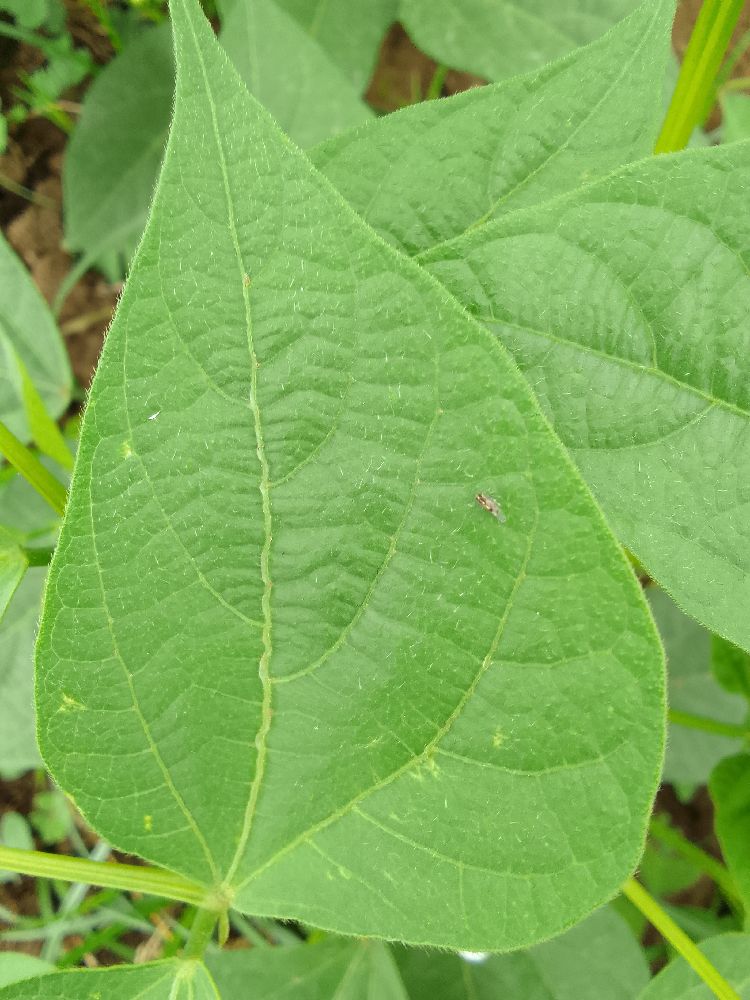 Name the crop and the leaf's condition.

common bean, healthy
